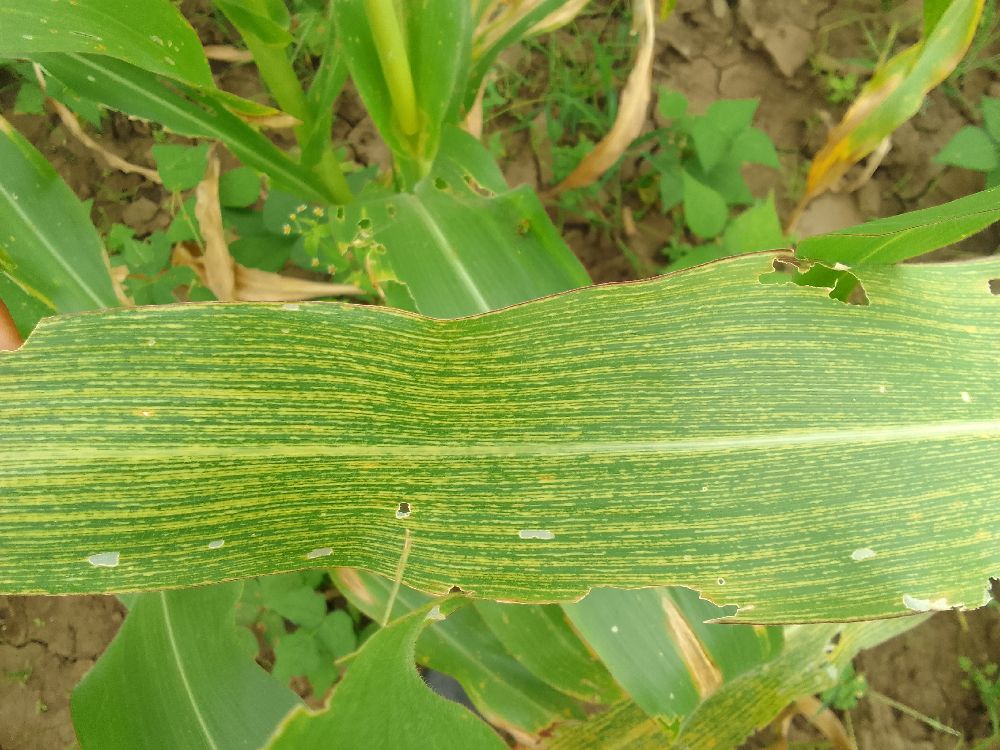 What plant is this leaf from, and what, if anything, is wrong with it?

maize, maize streak virus
